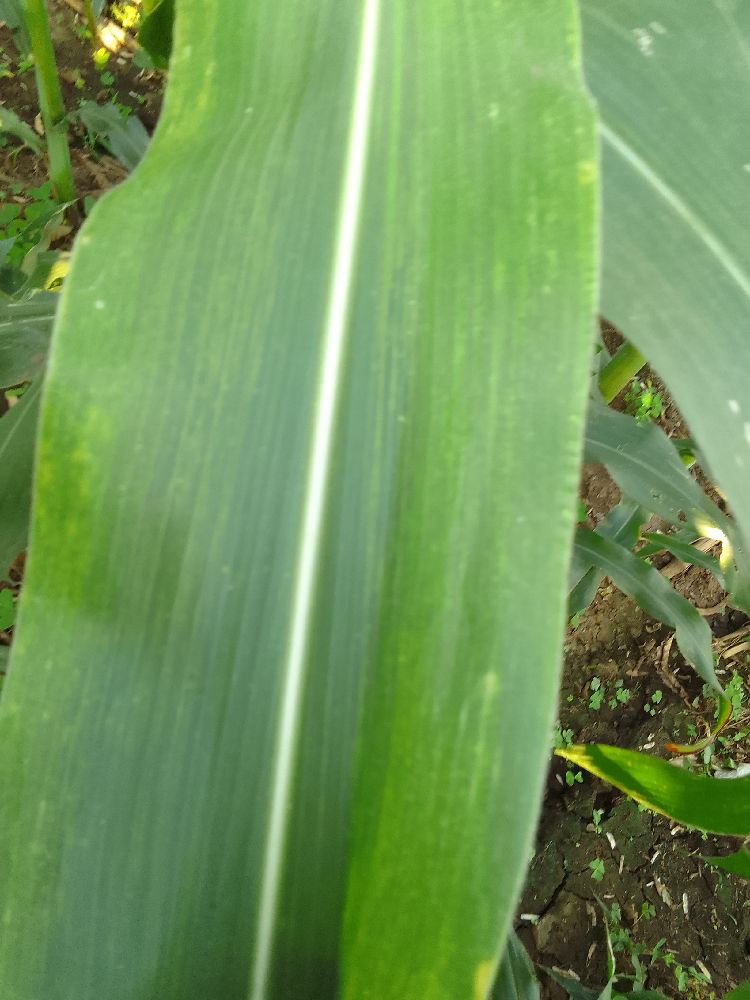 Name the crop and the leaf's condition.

maize, maize lethal necrosis
